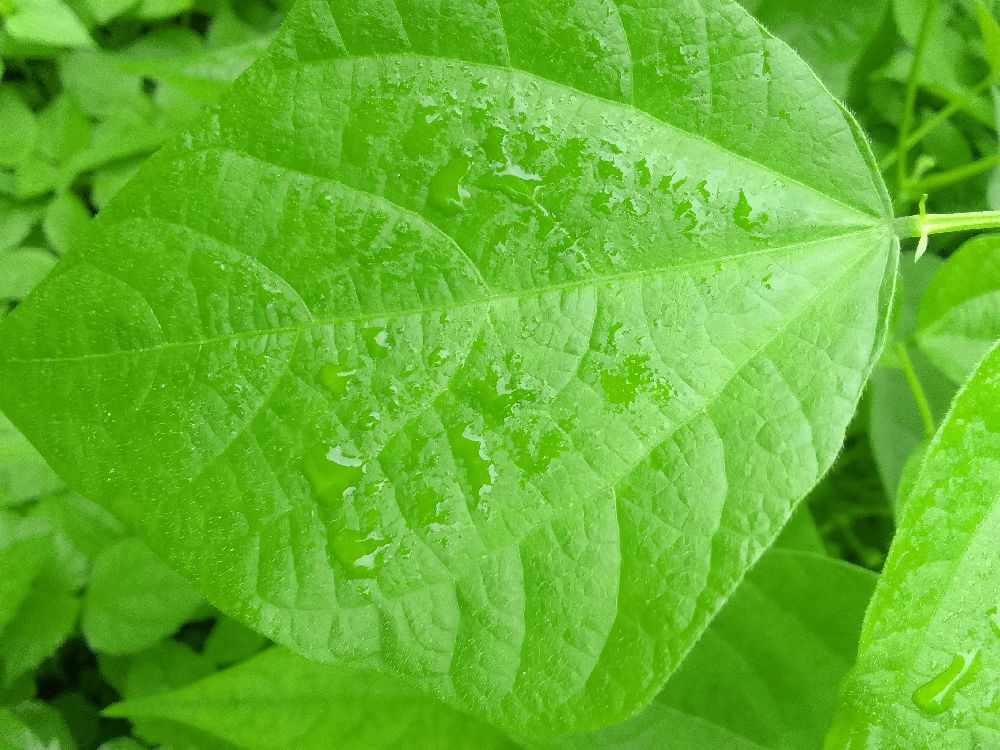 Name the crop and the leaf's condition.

common bean, healthy
